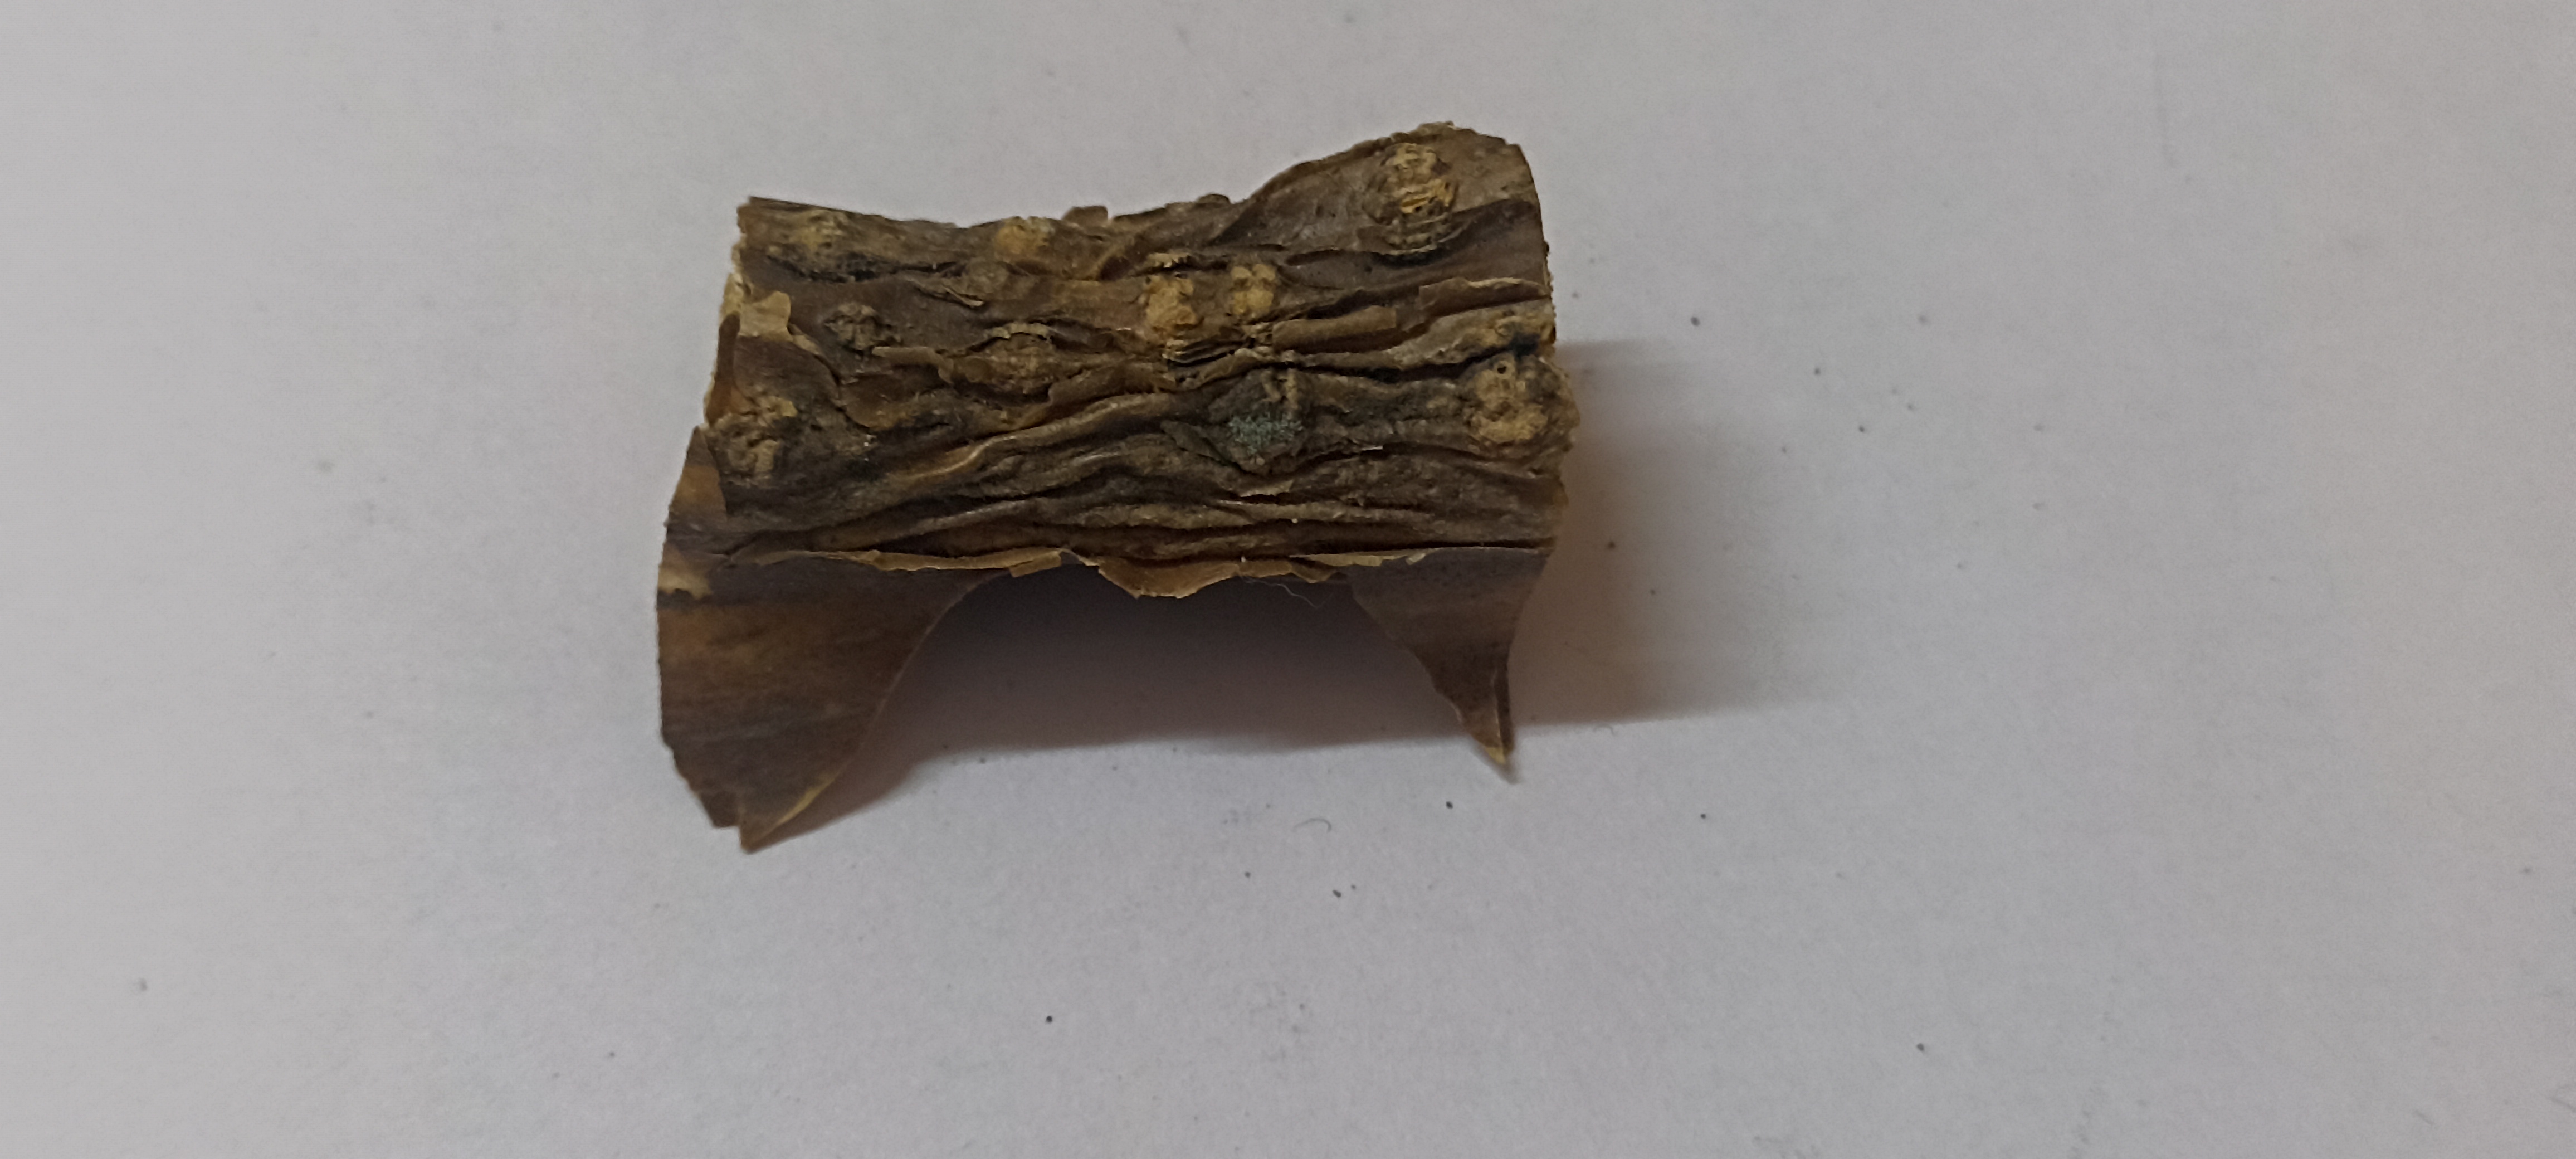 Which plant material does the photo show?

gulvel
